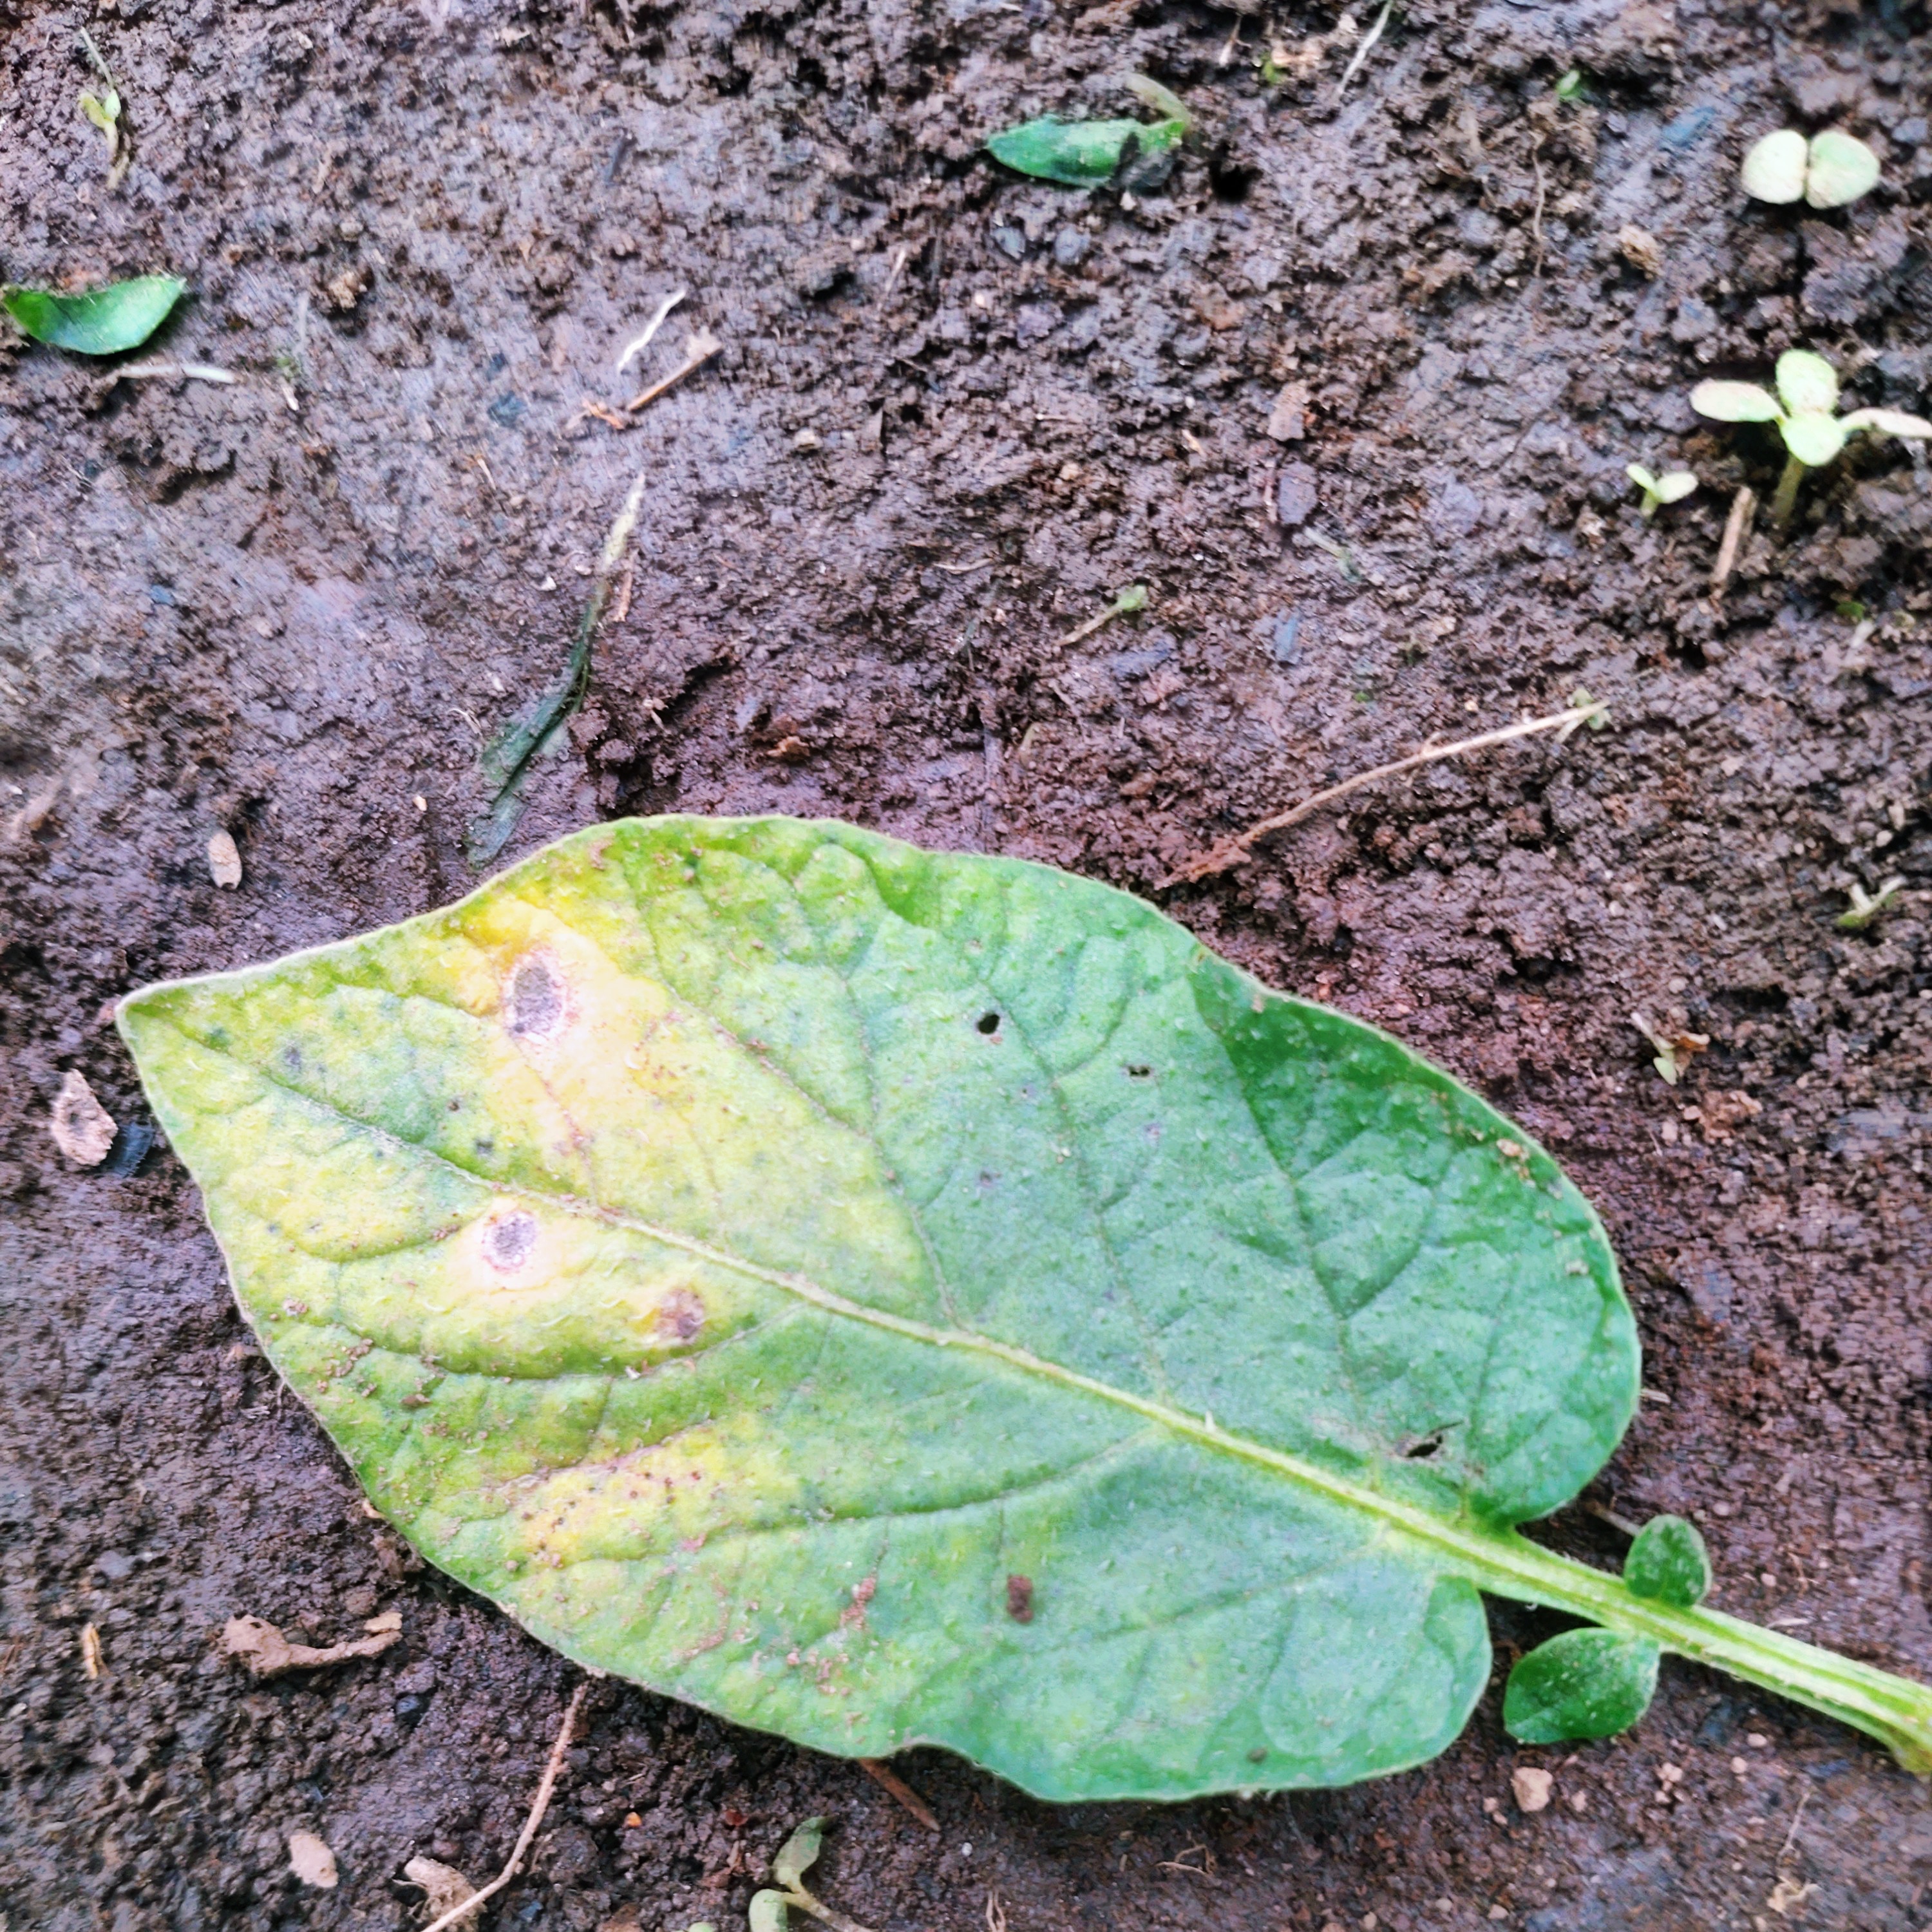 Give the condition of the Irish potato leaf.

late blight
